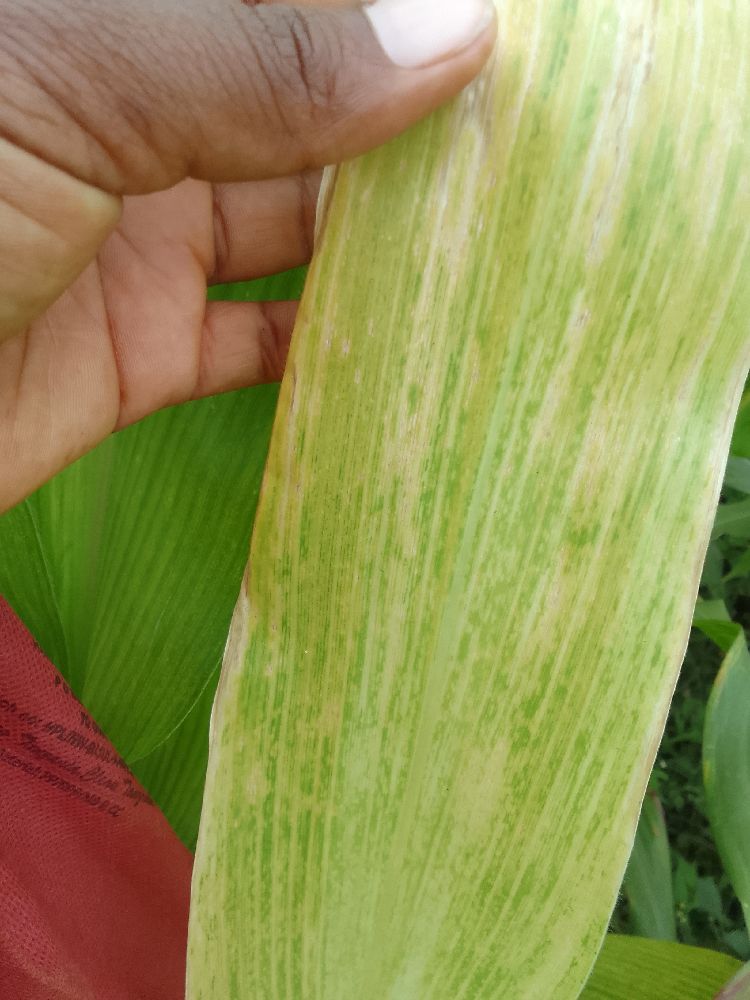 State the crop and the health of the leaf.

maize, maize lethal necrosis
